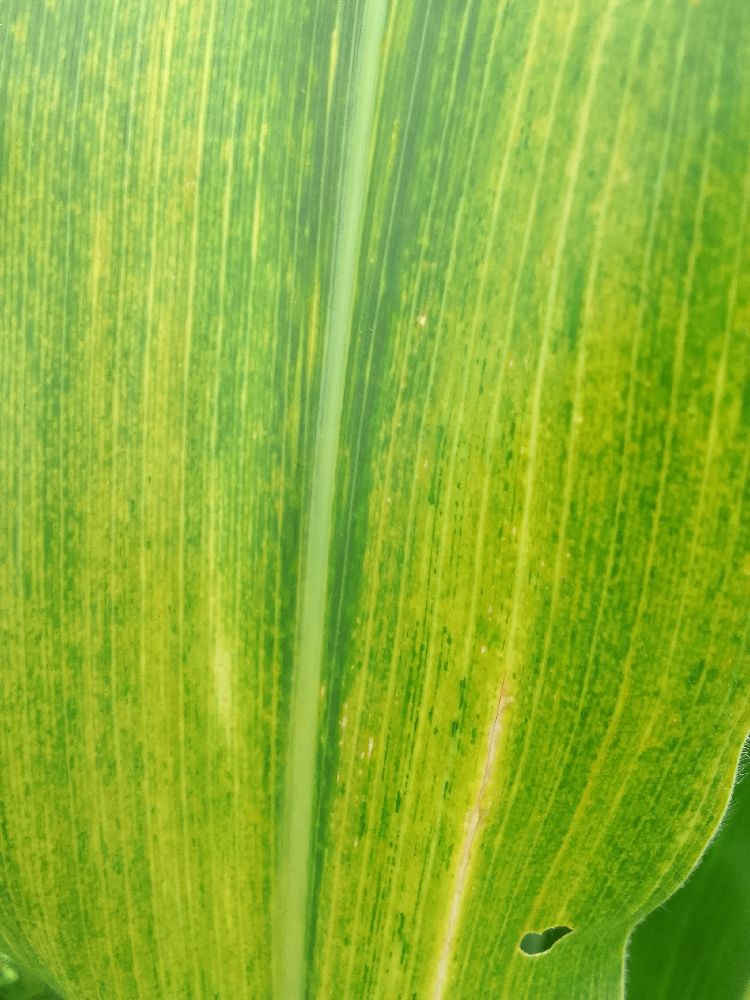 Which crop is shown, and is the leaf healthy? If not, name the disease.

maize, maize lethal necrosis
